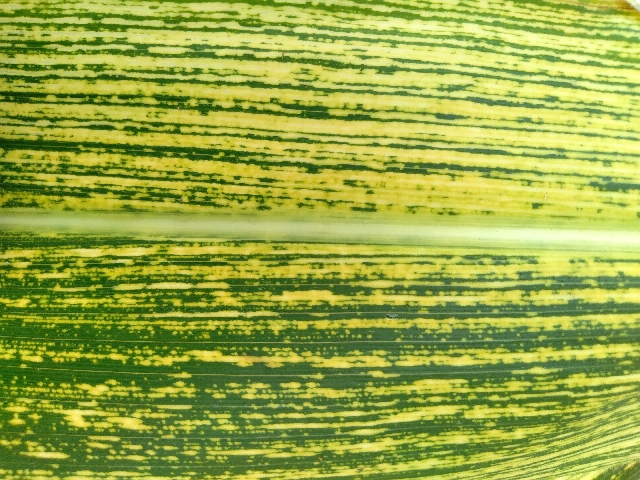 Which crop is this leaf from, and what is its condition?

maize, maize streak virus
